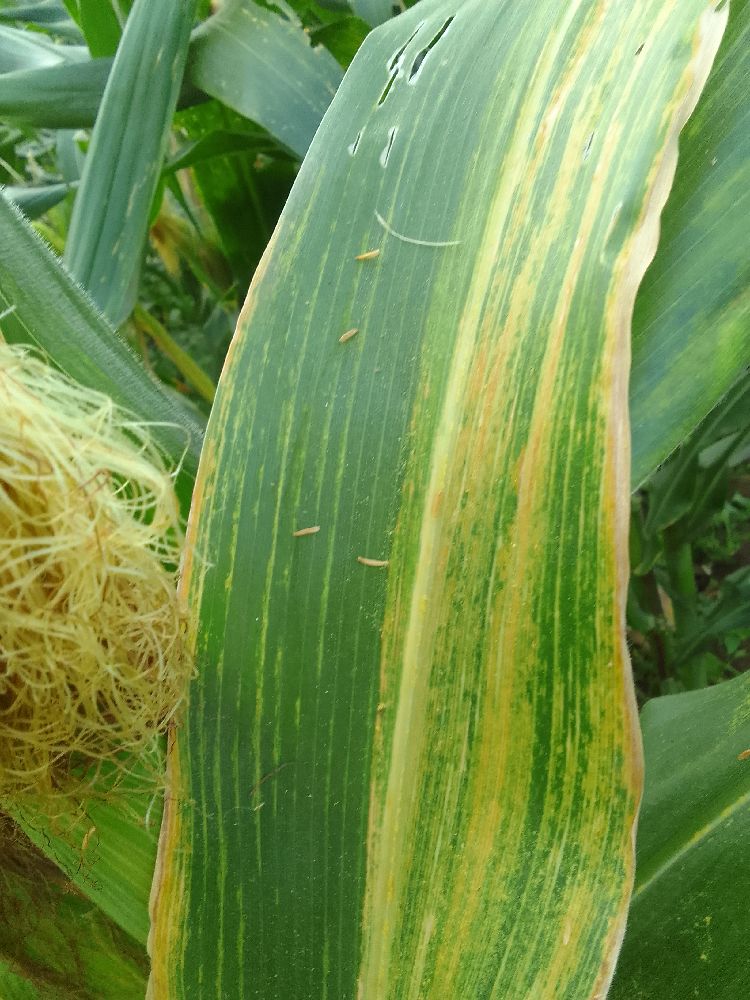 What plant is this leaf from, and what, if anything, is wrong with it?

maize, maize lethal necrosis
